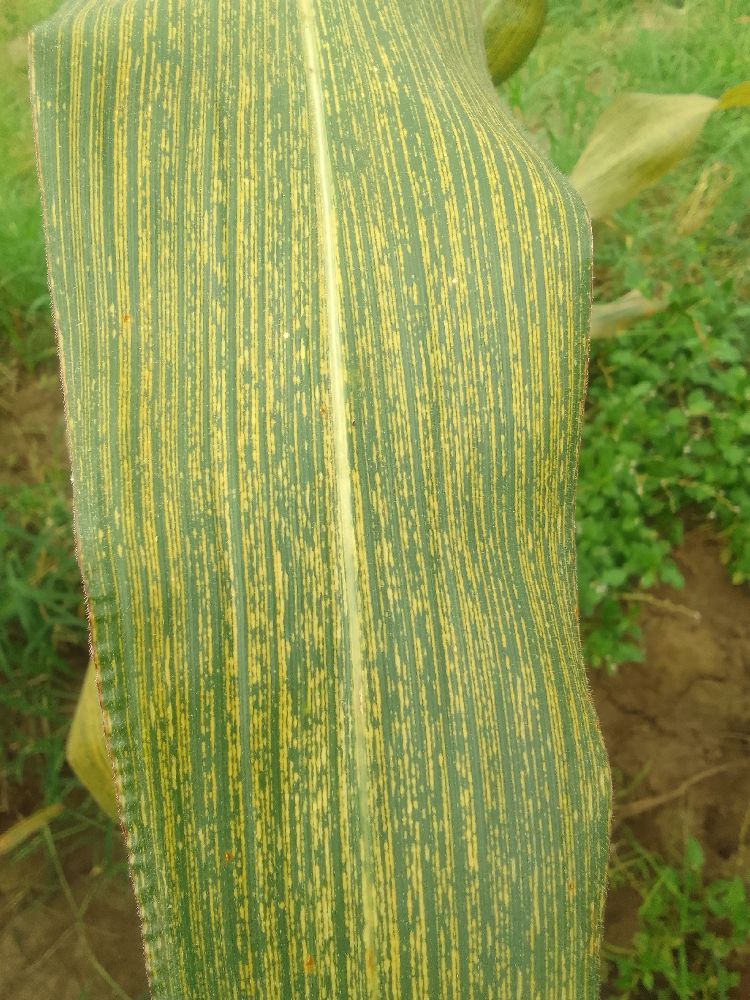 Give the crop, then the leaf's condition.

maize, maize streak virus
